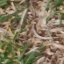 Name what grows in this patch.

grass
